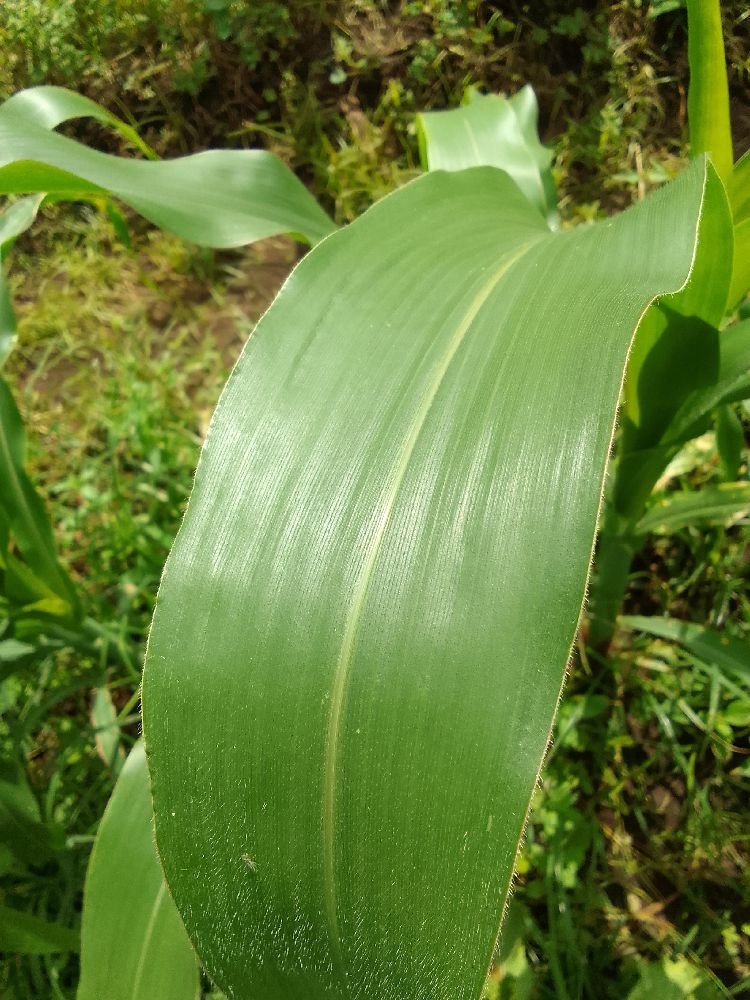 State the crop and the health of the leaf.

maize, healthy
